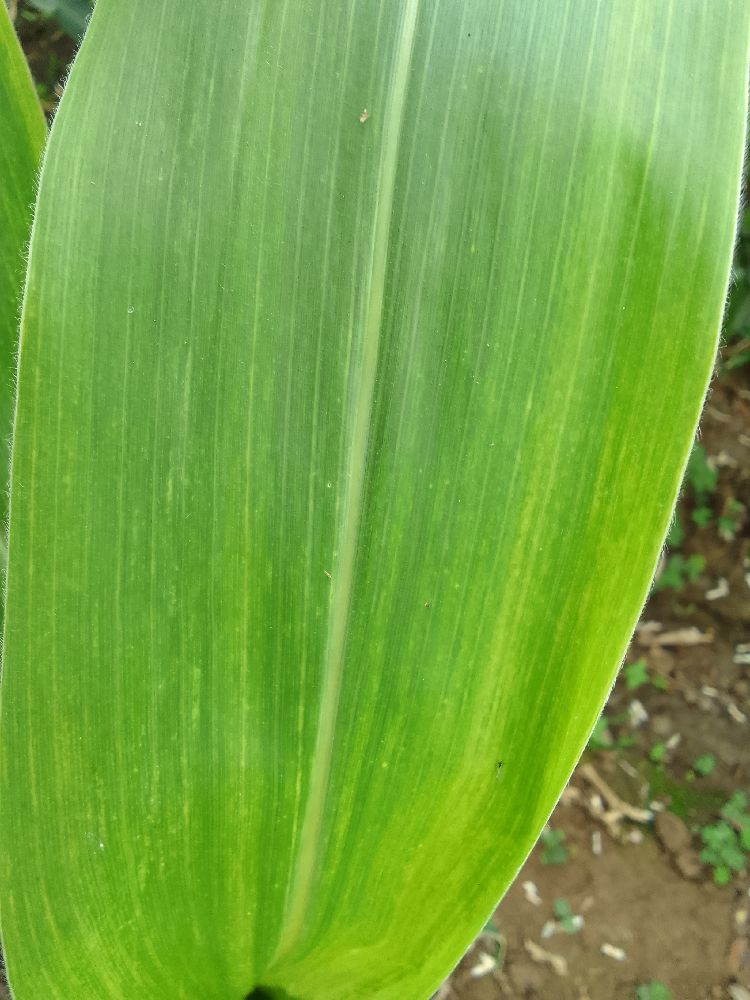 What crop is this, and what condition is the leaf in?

maize, maize lethal necrosis
